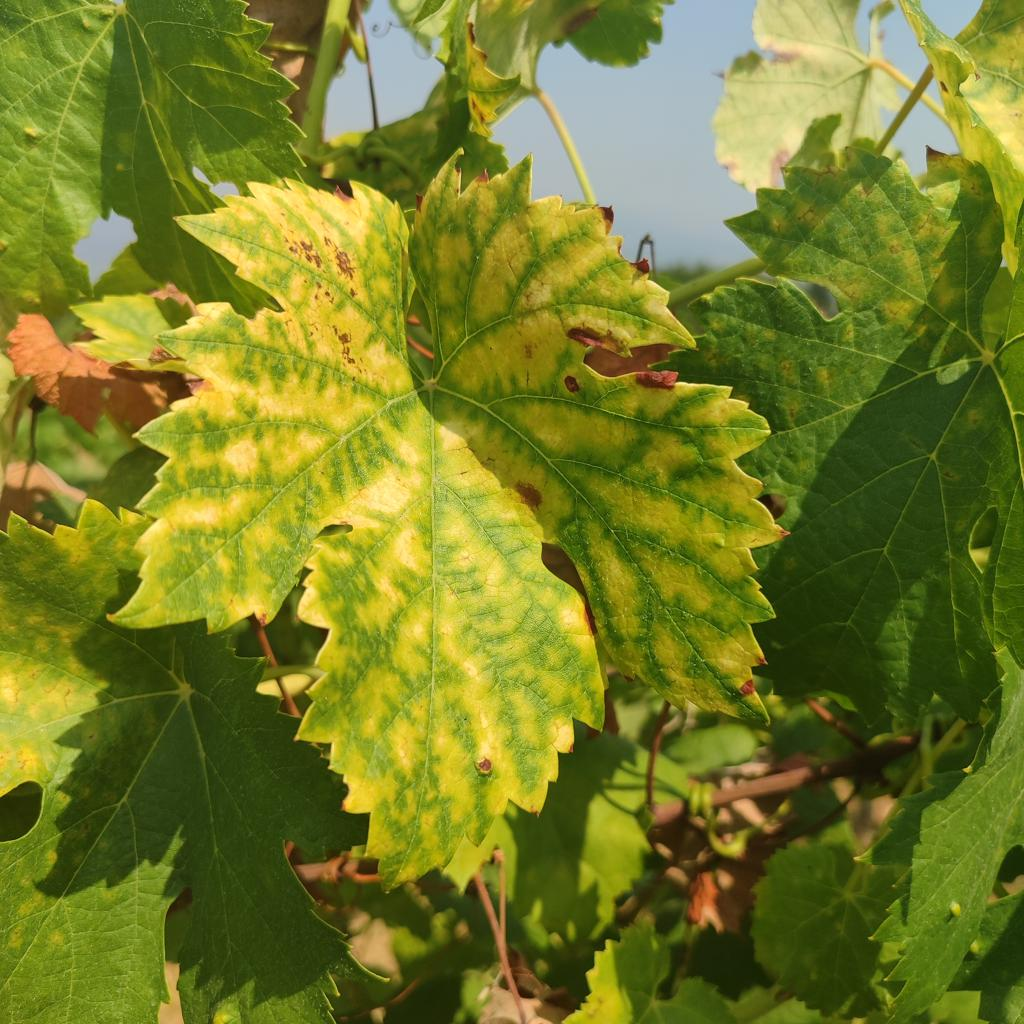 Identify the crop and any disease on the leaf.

grapevine, esca complex
